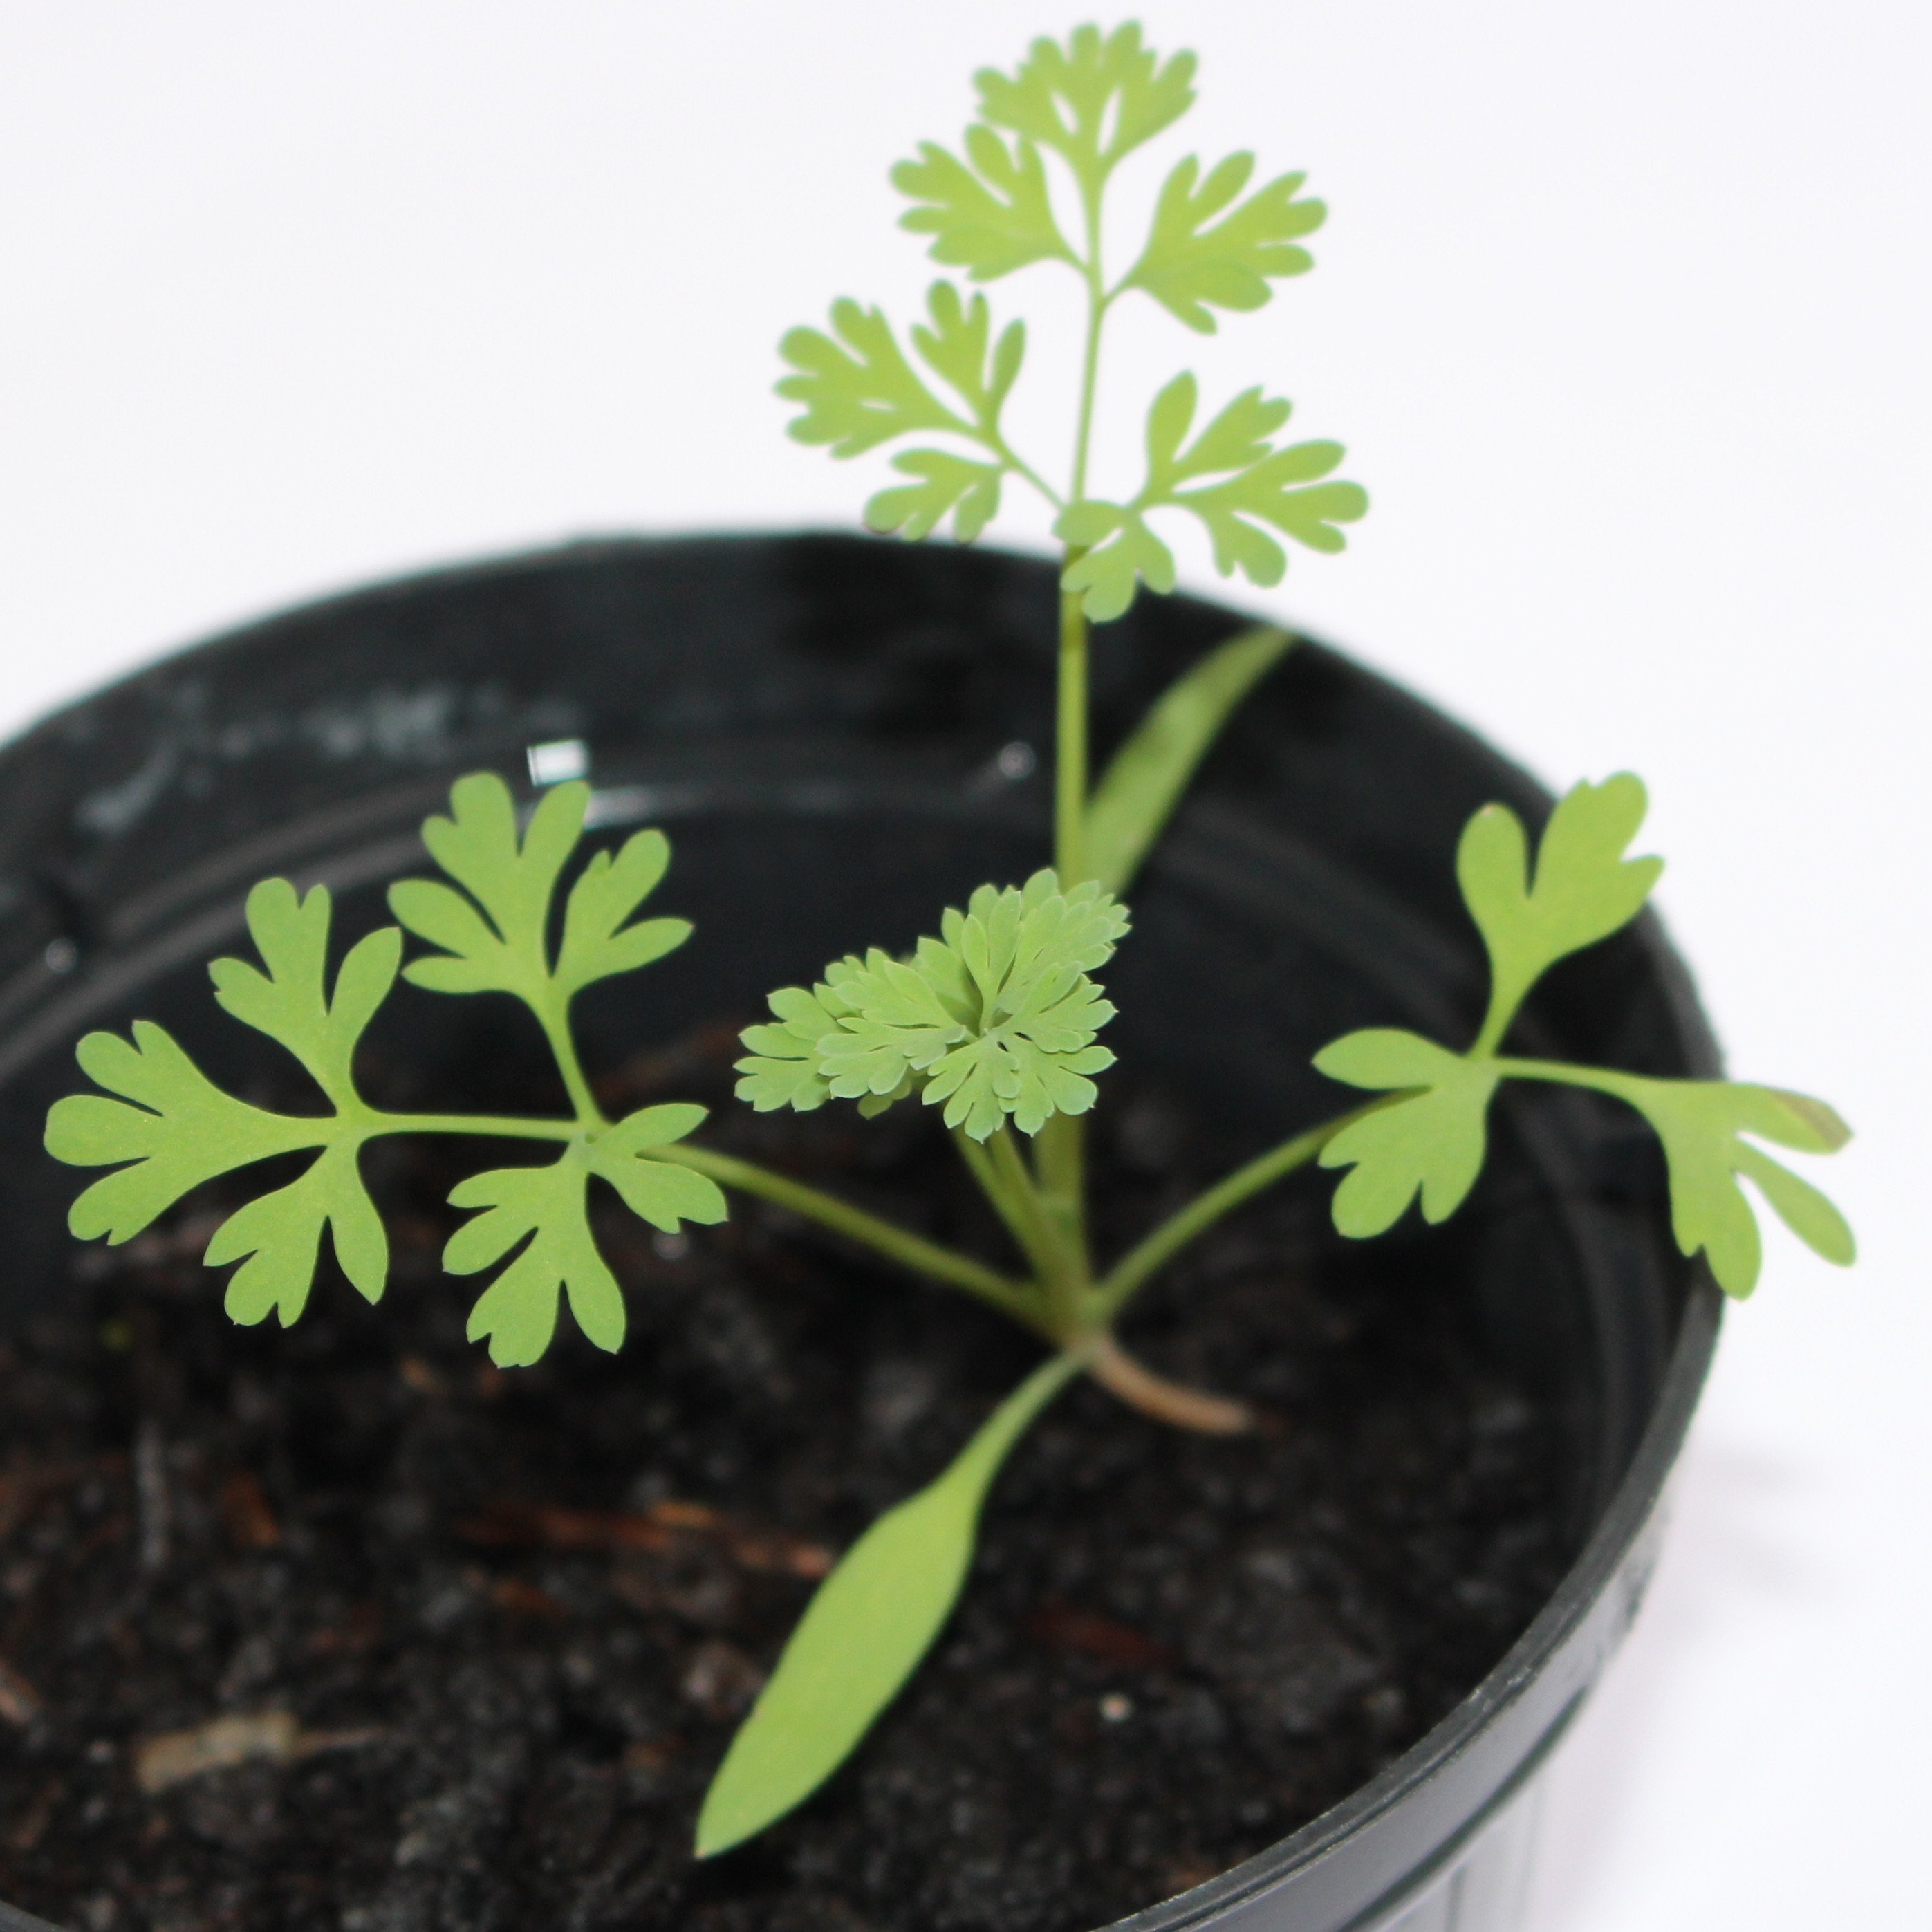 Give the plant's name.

Fumaria officinalis
